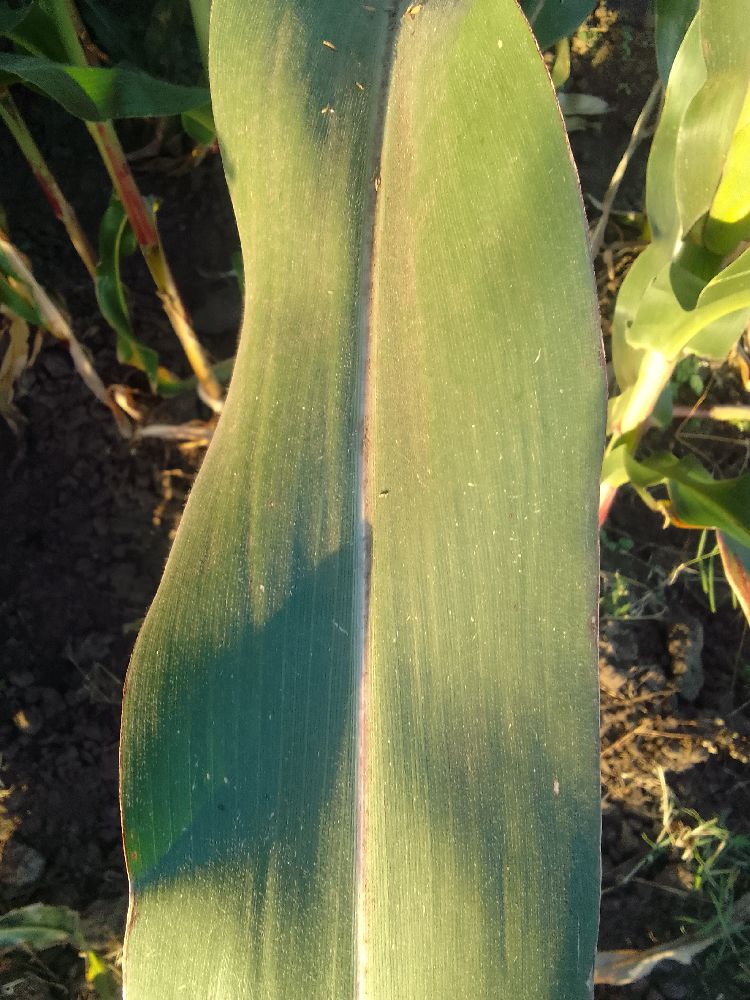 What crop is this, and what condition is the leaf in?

maize, healthy
